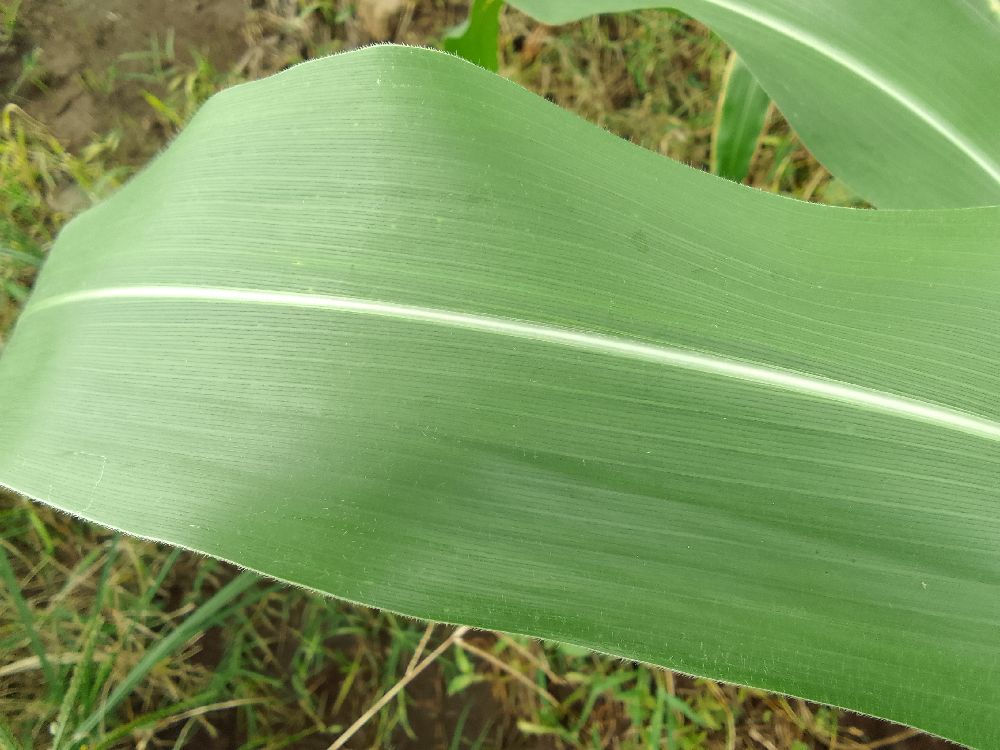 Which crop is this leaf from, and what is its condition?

maize, healthy
